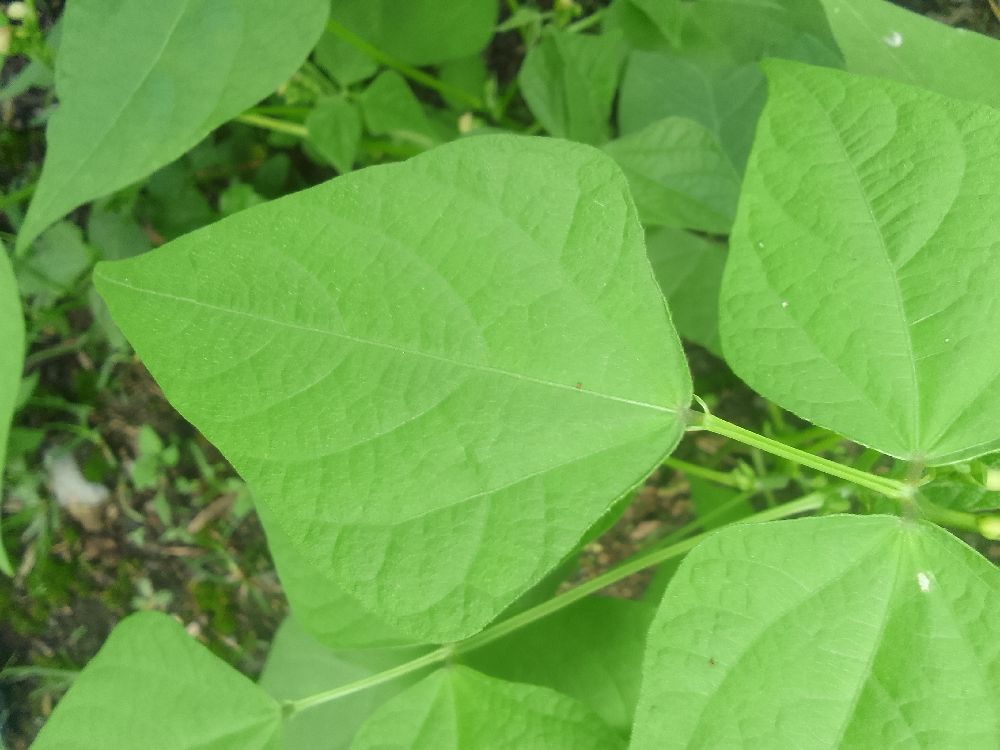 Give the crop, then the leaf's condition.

common bean, healthy
